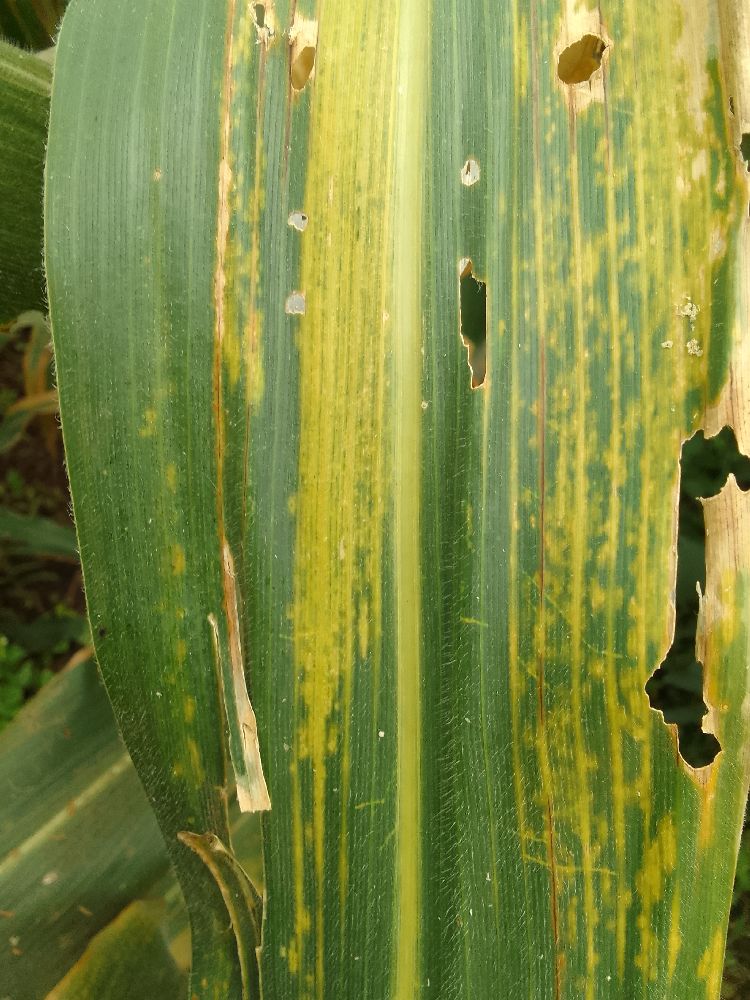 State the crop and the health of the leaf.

maize, maize lethal necrosis
